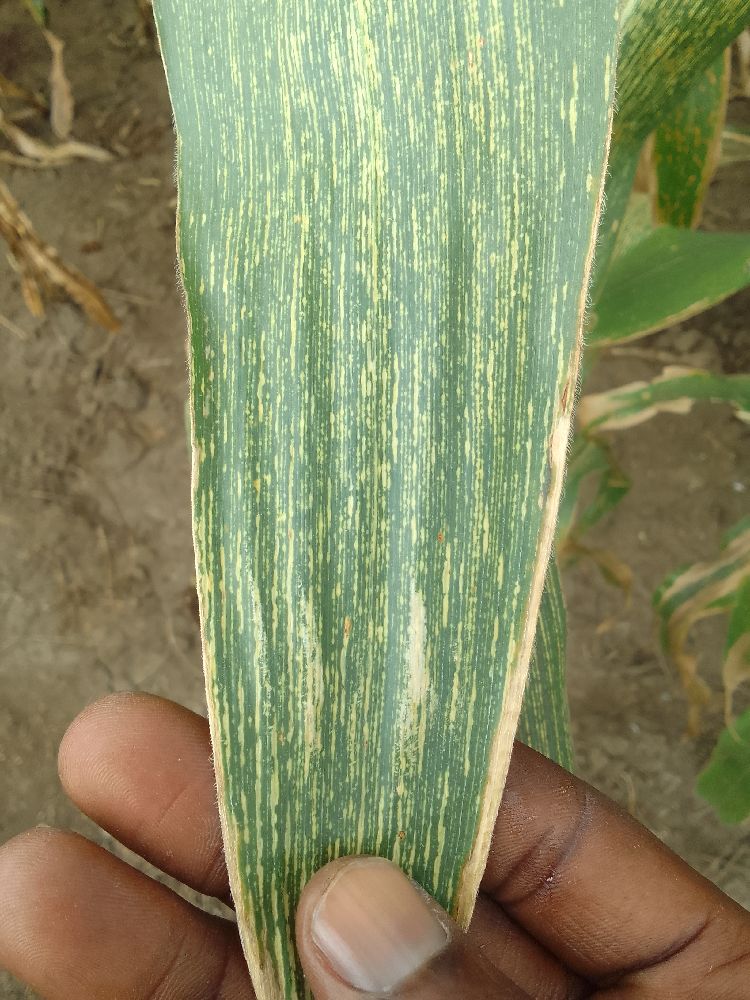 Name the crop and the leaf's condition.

maize, maize streak virus
